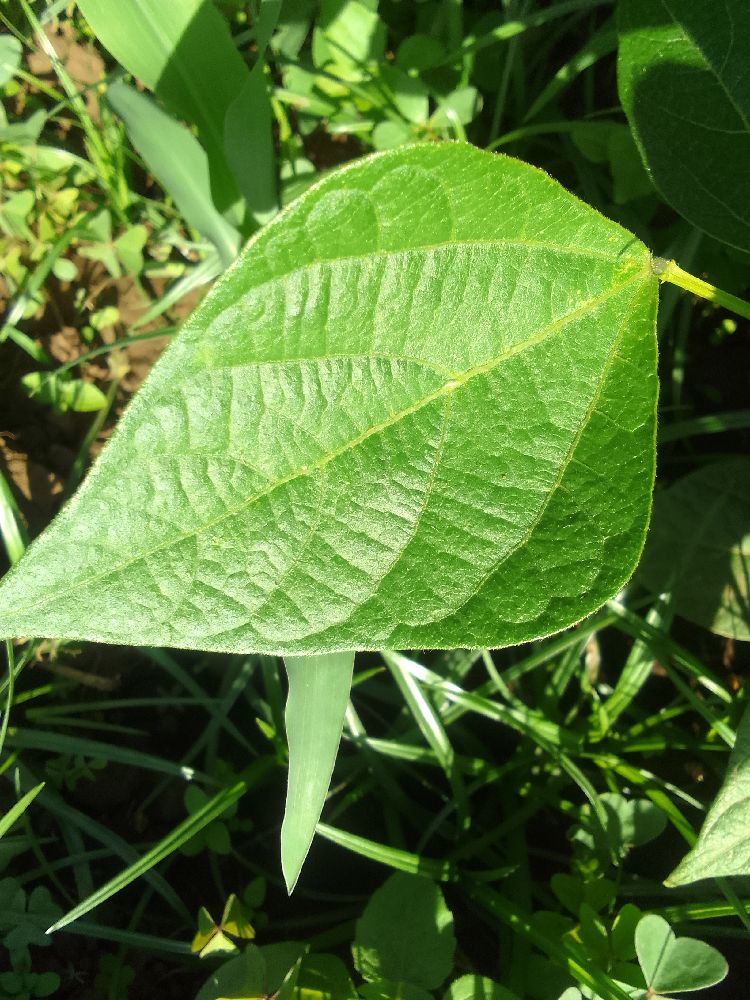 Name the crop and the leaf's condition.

common bean, healthy
